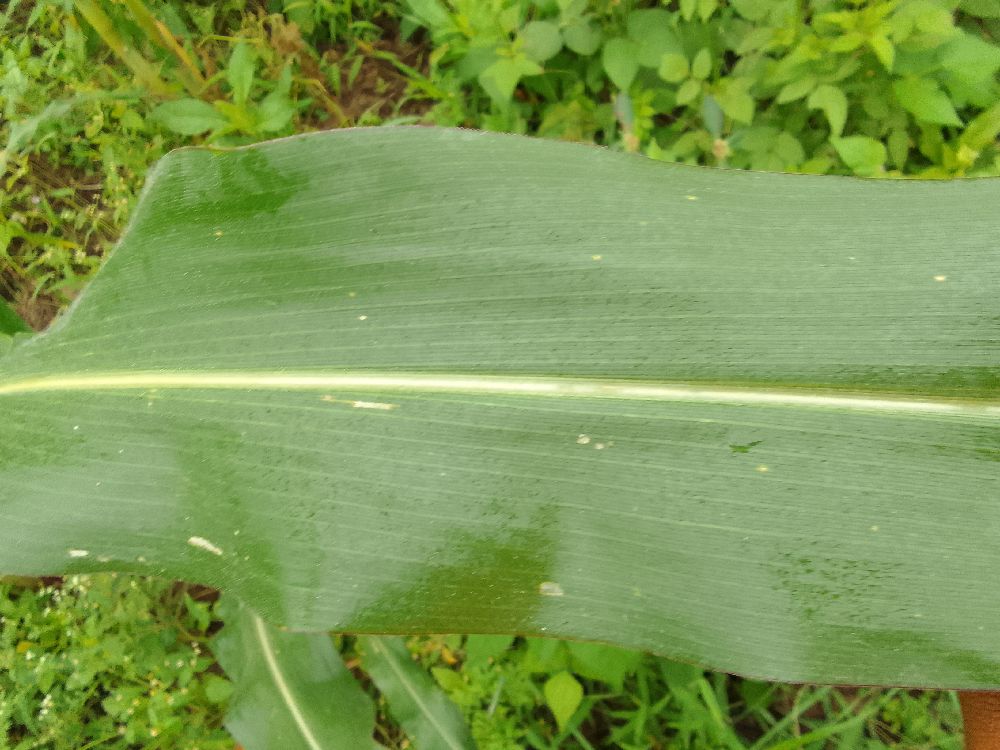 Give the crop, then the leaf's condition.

maize, healthy
